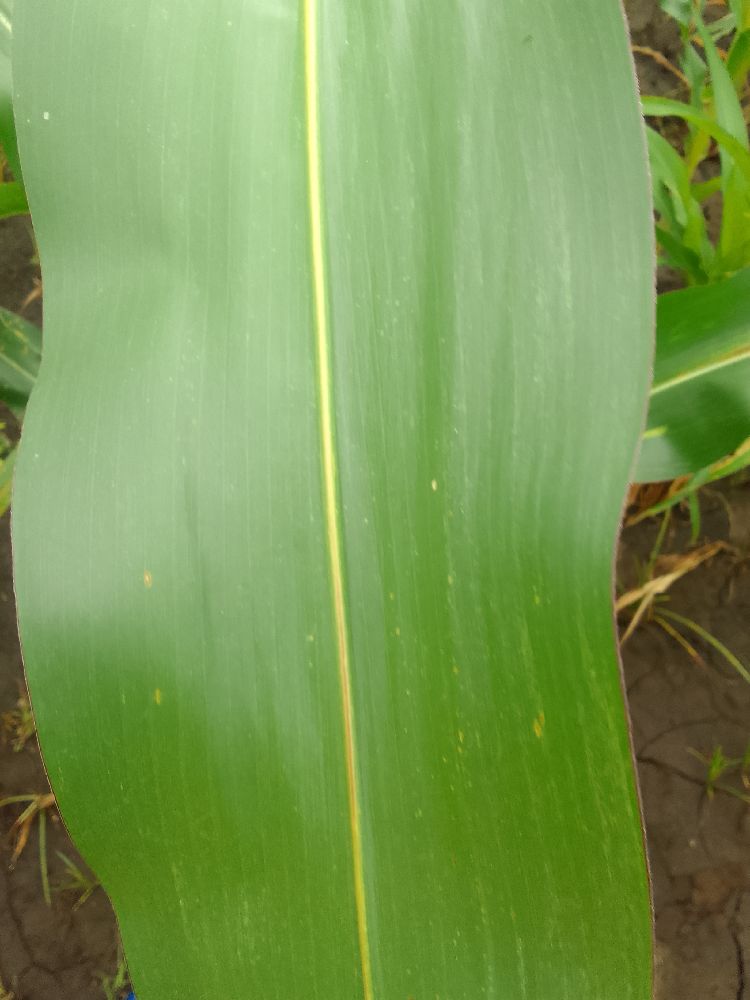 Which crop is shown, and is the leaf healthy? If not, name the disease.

maize, healthy
